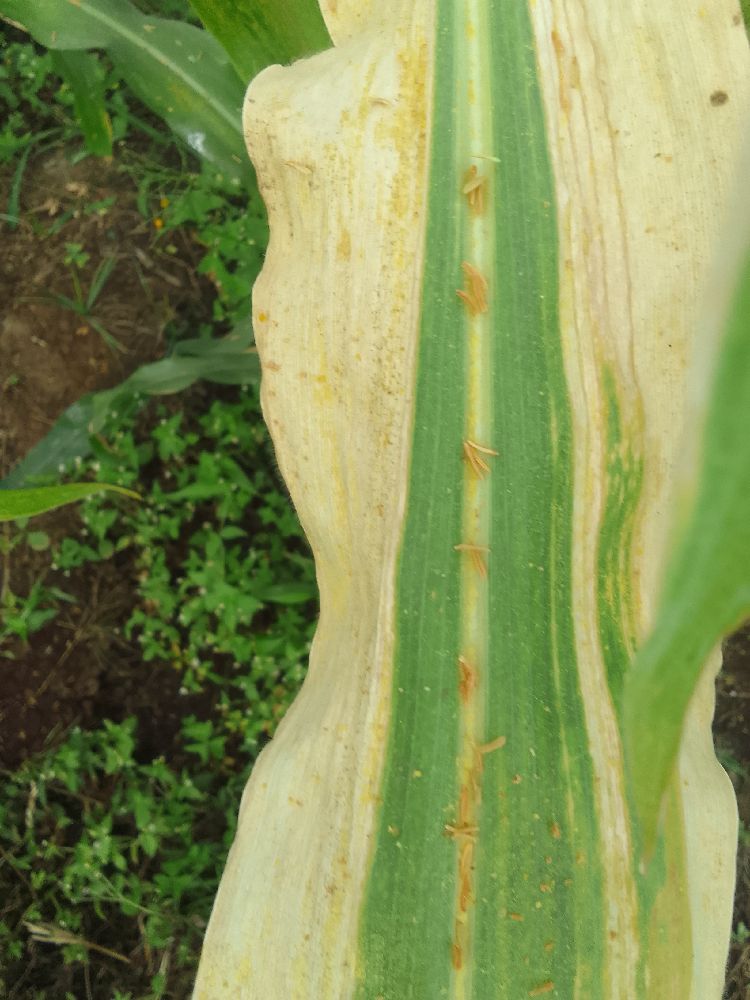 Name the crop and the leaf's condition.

maize, maize lethal necrosis
